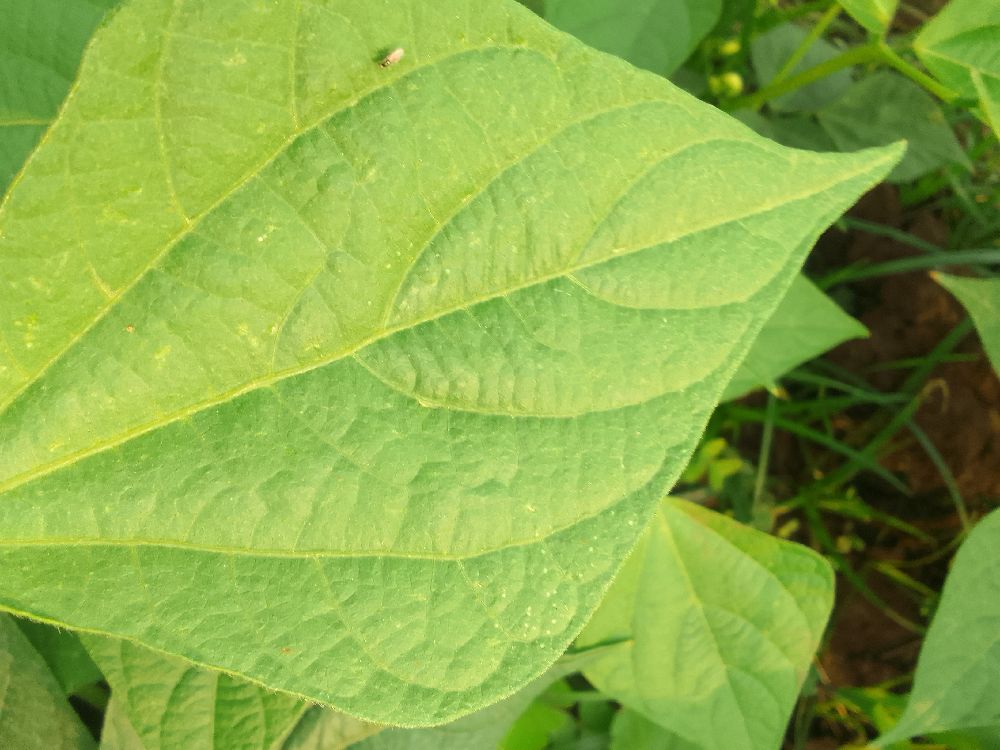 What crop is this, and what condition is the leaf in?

common bean, healthy
